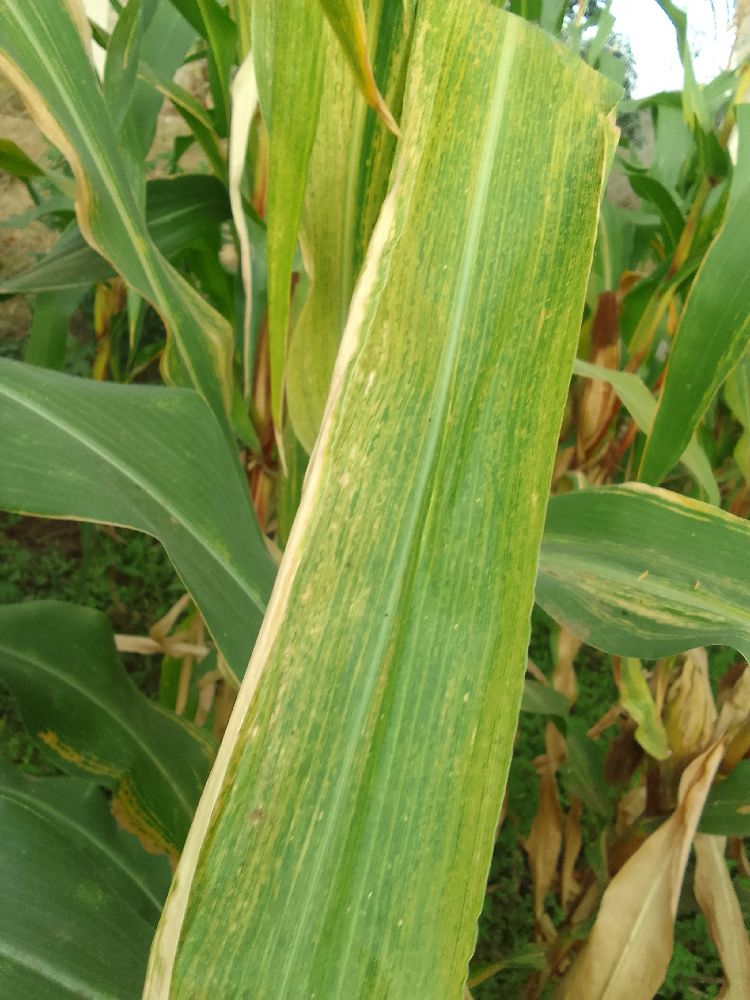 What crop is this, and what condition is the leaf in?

maize, maize lethal necrosis
